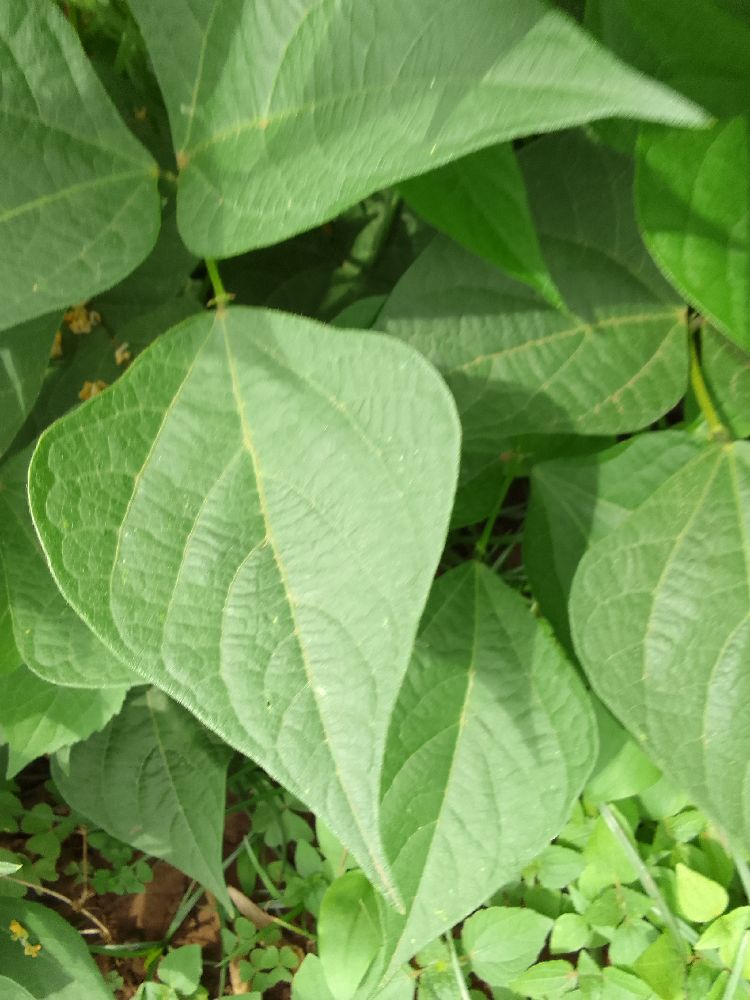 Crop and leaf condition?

common bean, healthy
